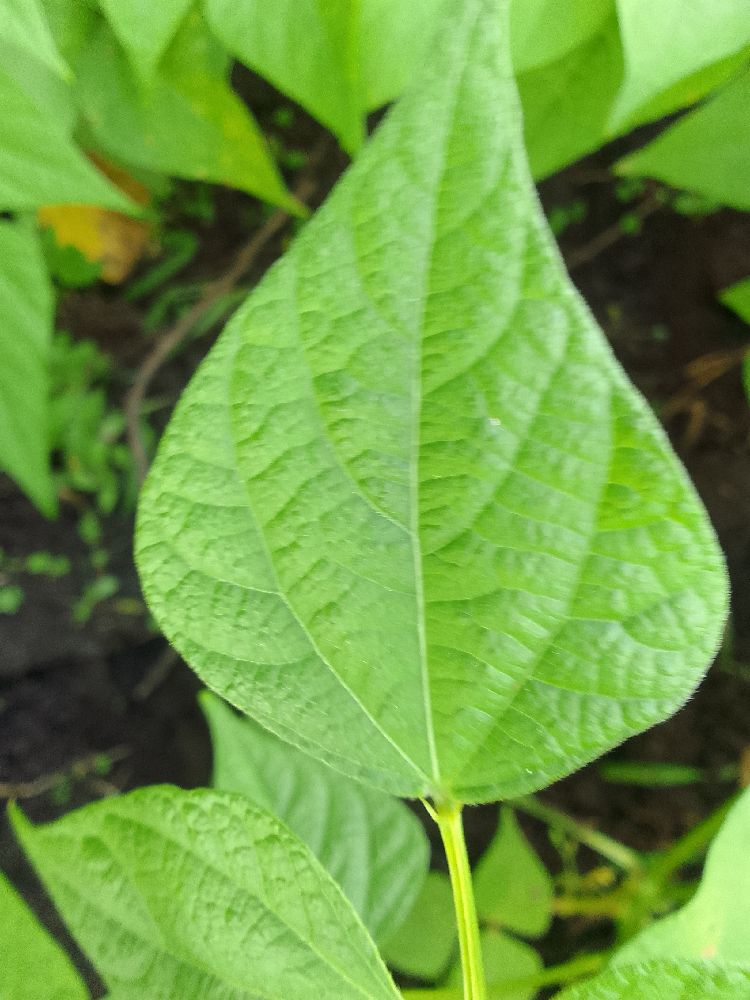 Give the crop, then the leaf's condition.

common bean, healthy
